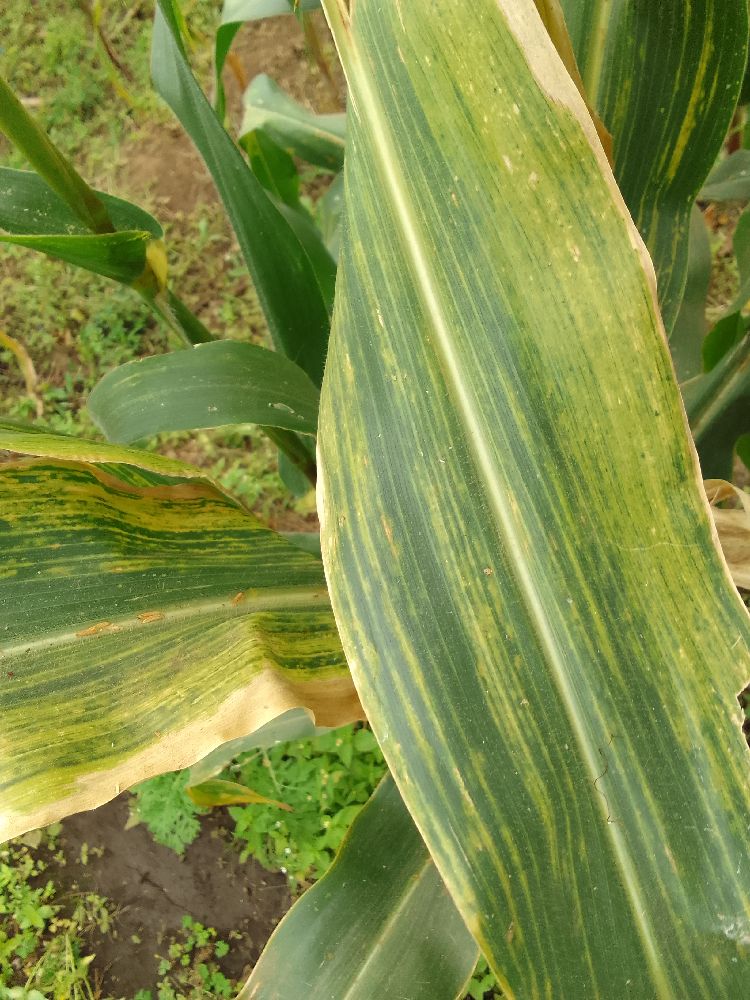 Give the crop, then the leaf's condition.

maize, maize lethal necrosis
